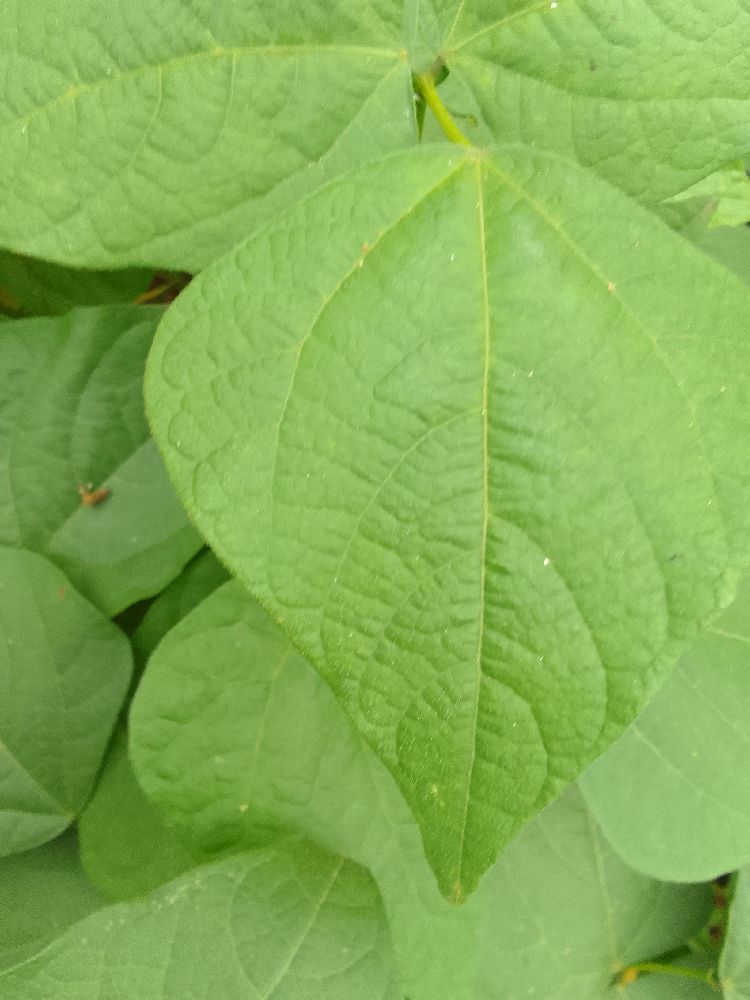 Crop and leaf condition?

common bean, healthy
